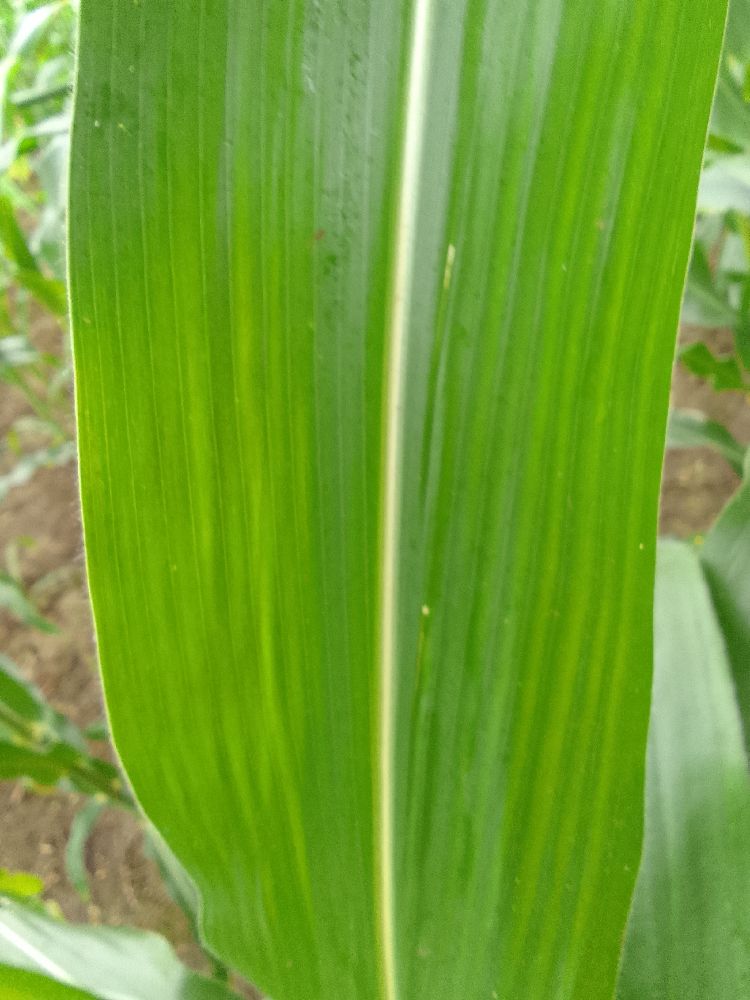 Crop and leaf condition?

maize, healthy
